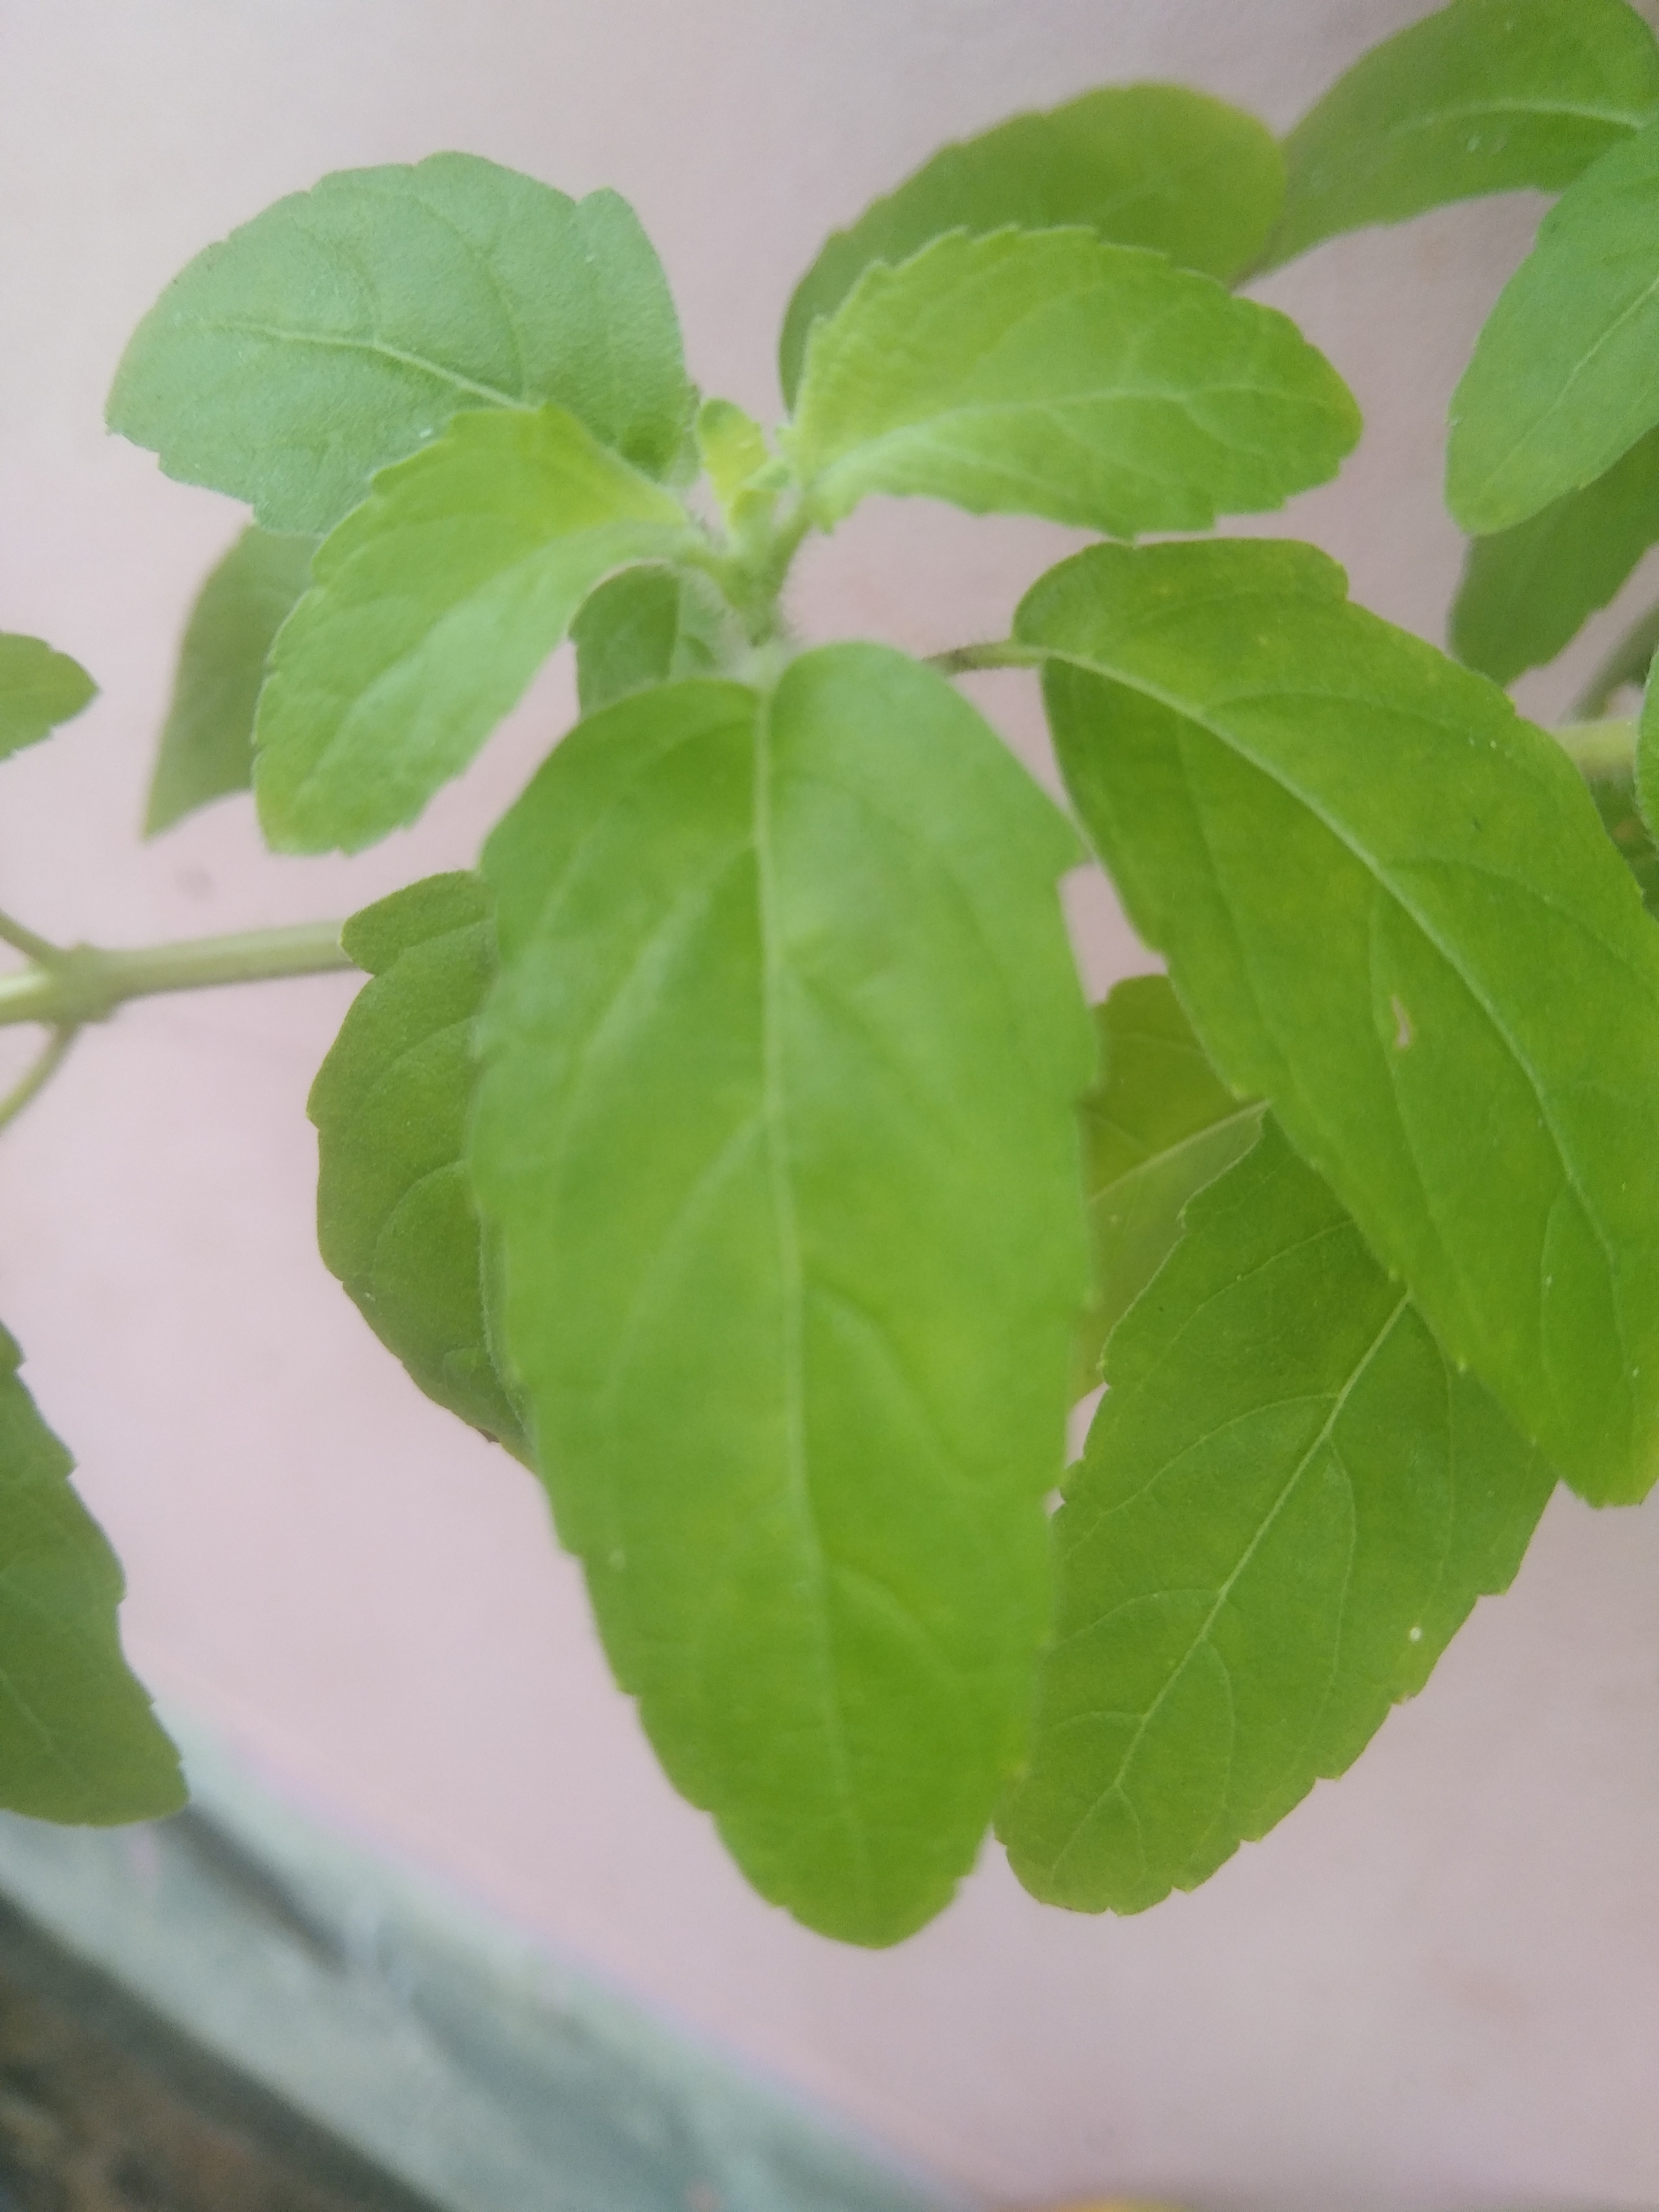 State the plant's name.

tulshi
